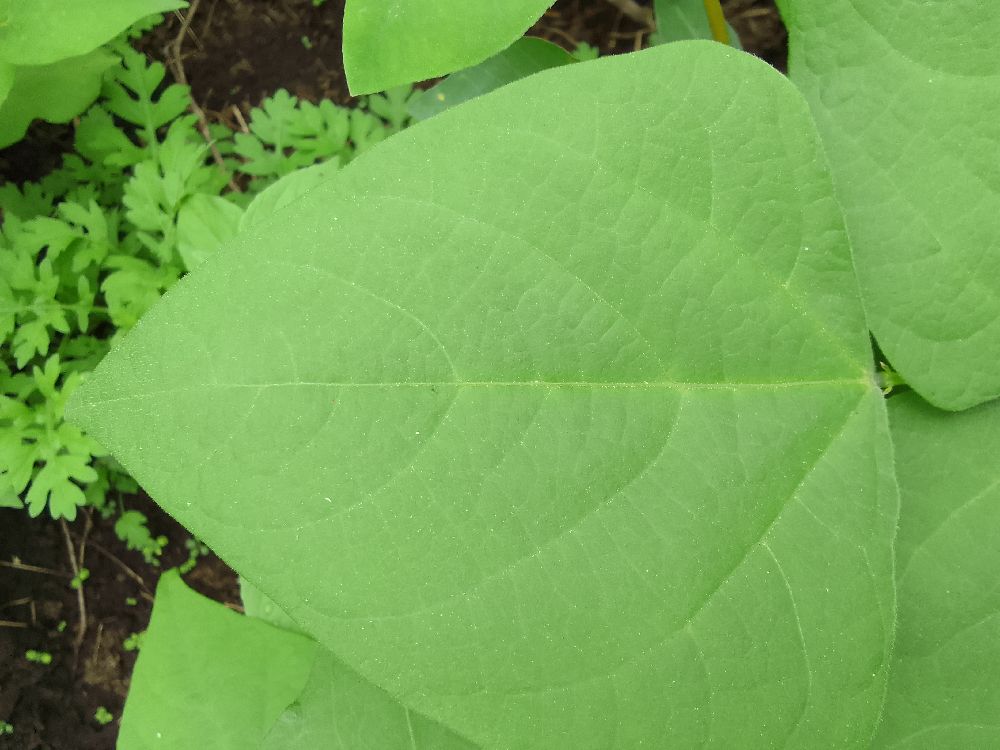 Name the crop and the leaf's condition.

common bean, healthy
